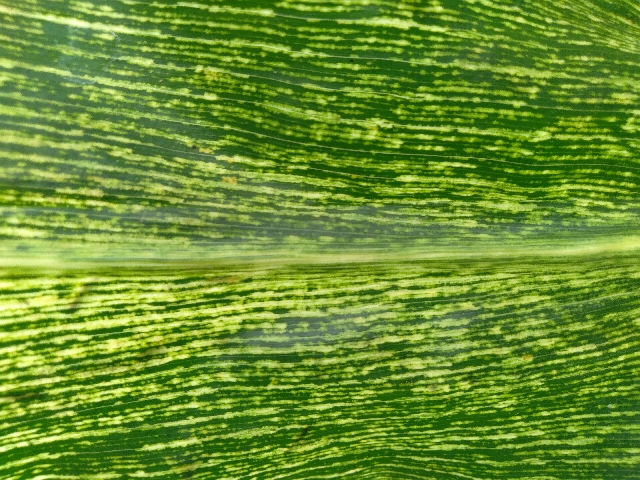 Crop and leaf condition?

maize, maize streak virus
